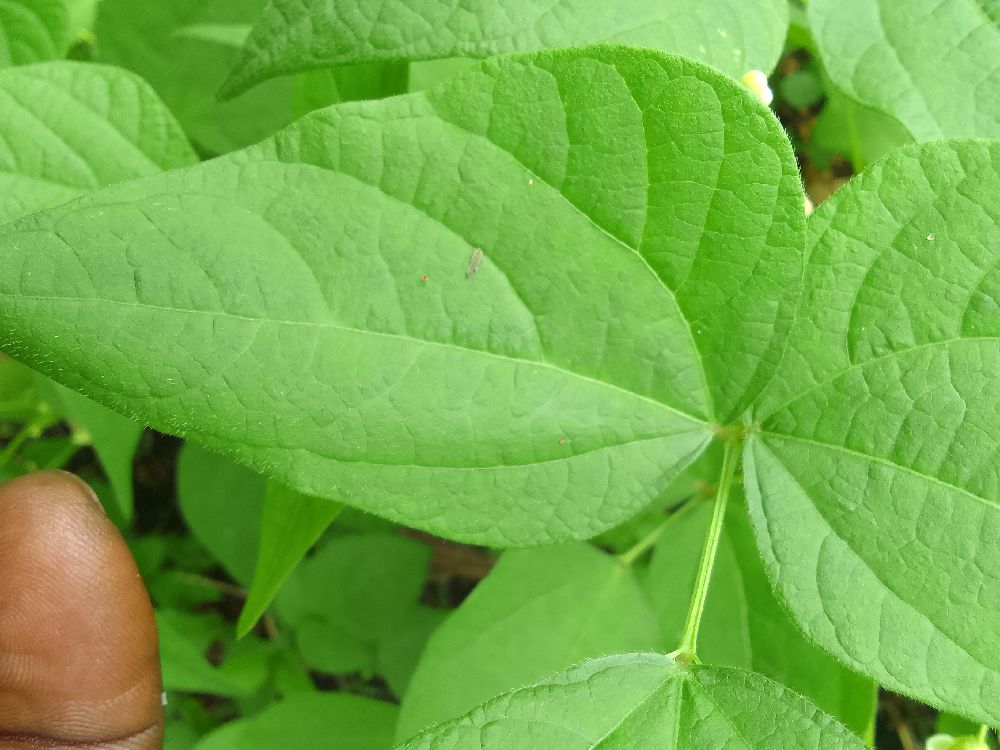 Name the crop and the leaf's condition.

common bean, healthy
